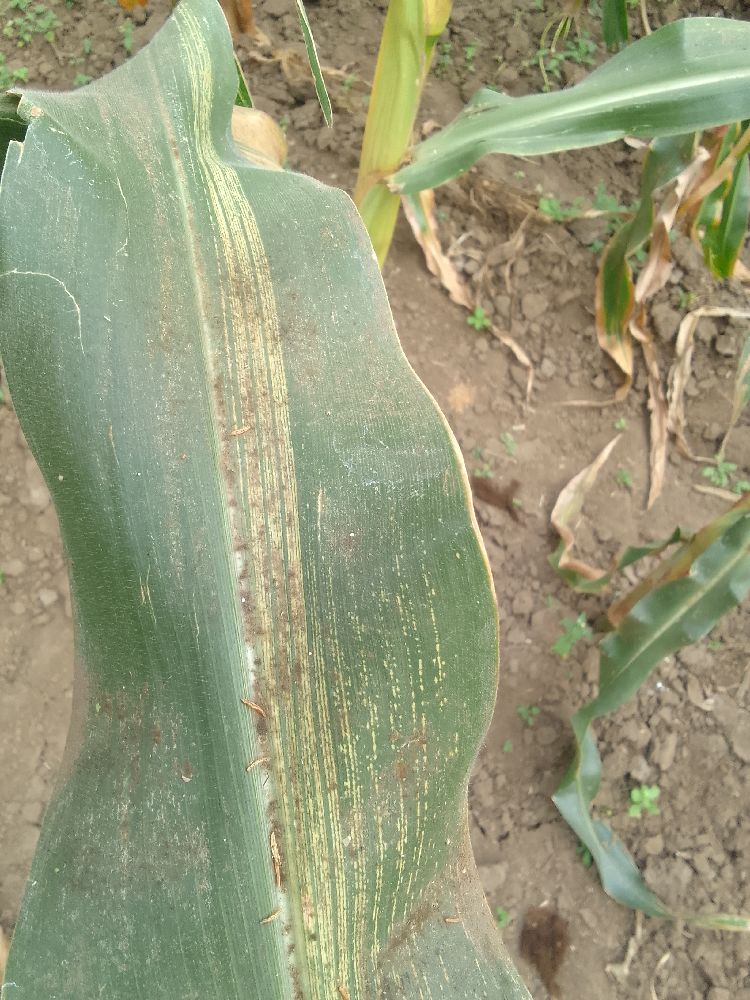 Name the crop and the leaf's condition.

maize, maize streak virus
